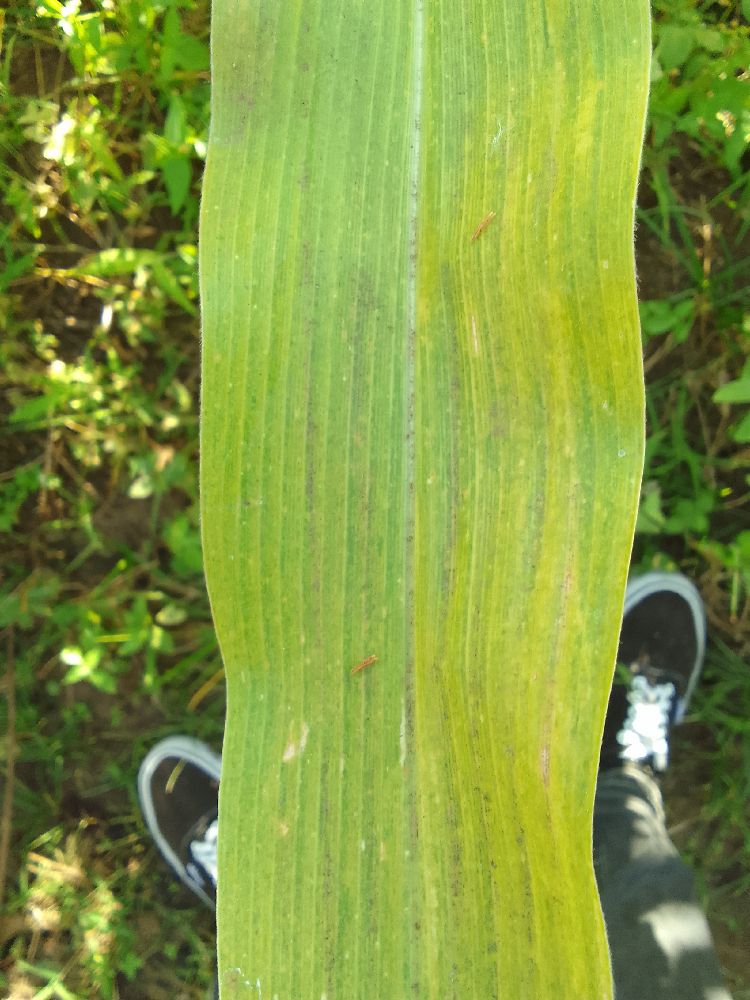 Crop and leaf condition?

maize, maize lethal necrosis
